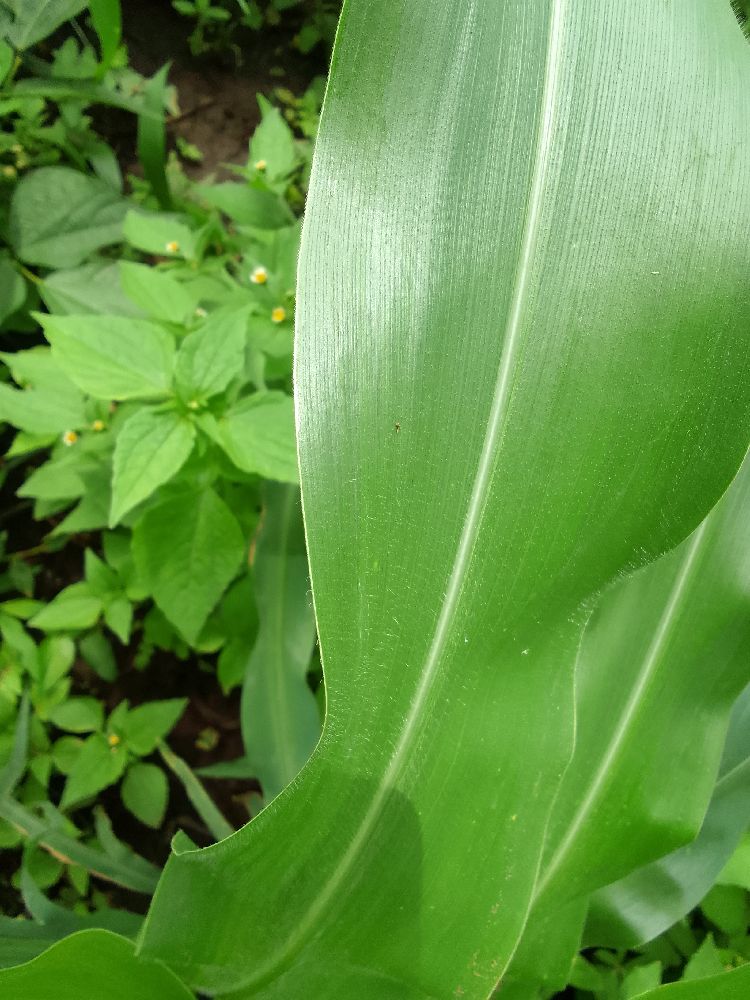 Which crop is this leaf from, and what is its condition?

maize, healthy
